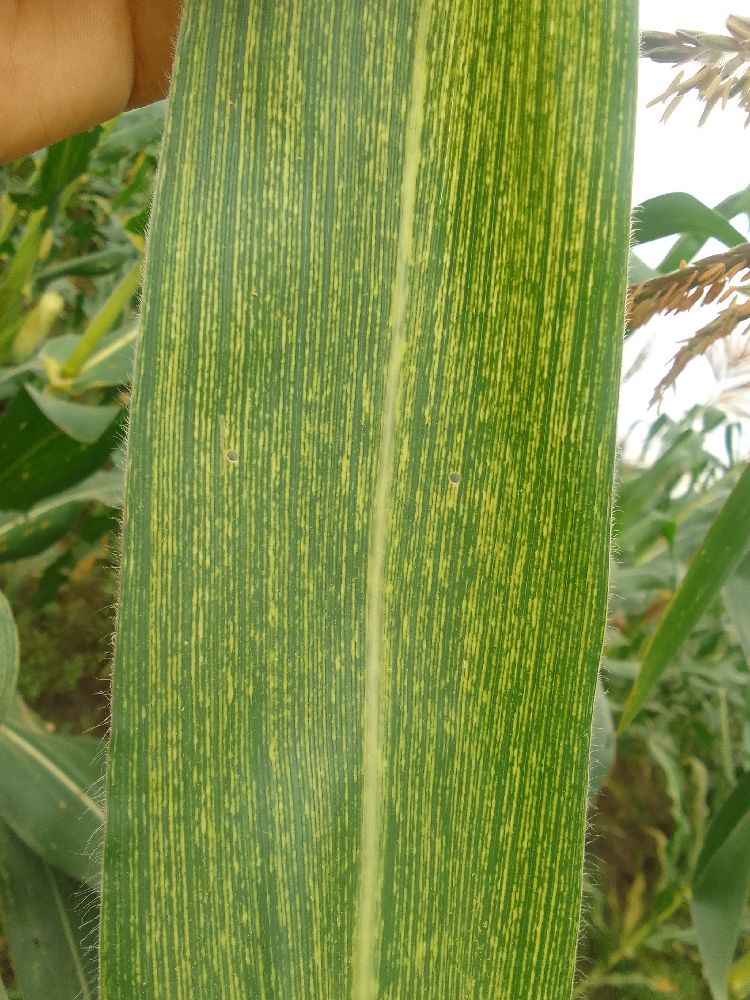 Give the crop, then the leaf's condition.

maize, maize streak virus
